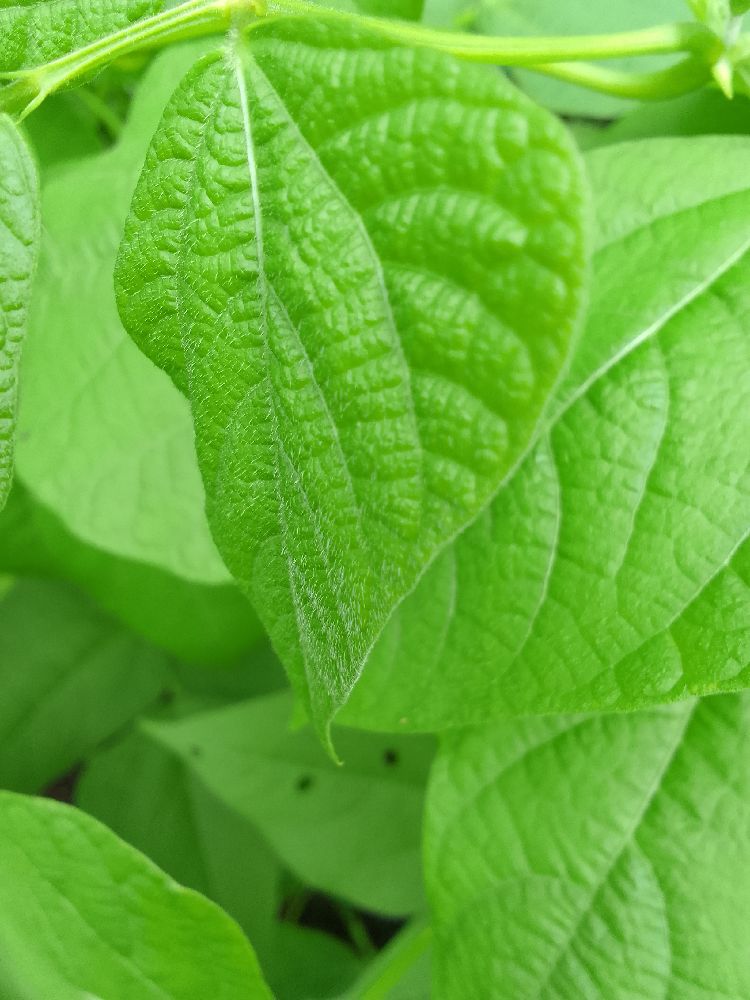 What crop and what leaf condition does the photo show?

common bean, healthy
